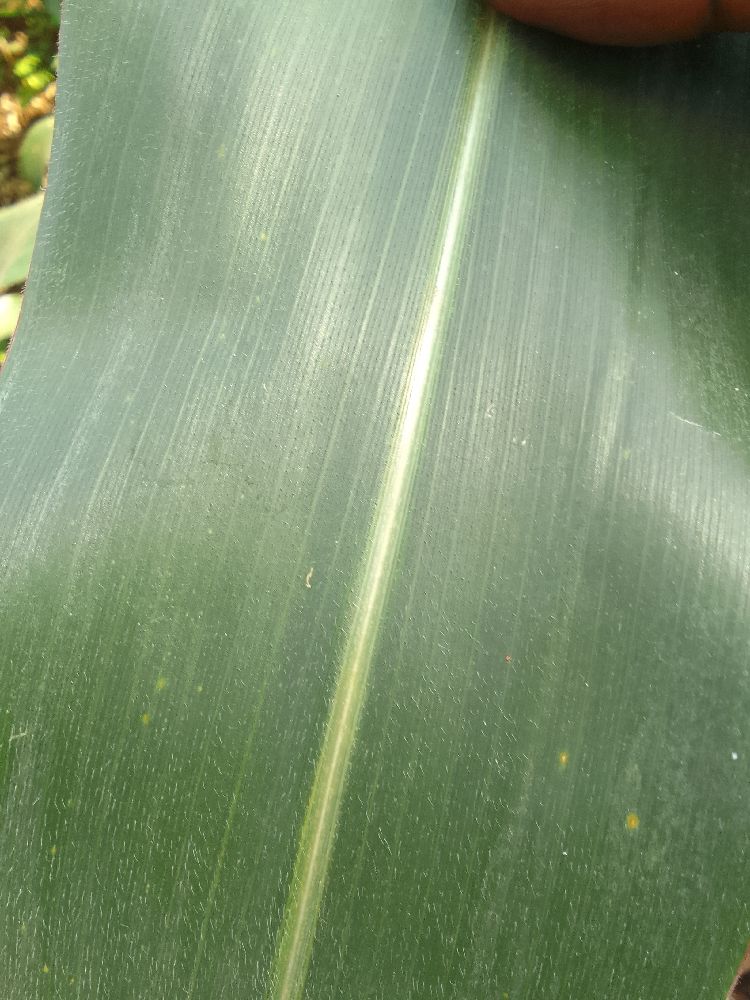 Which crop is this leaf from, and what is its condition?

maize, healthy
